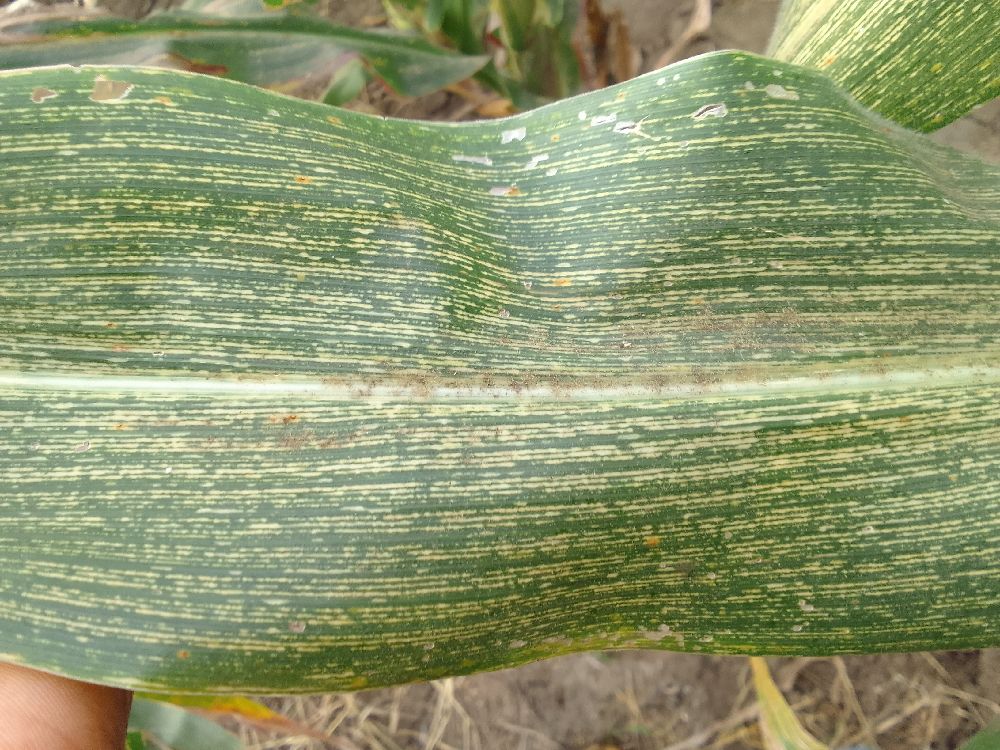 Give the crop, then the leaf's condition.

maize, maize streak virus
